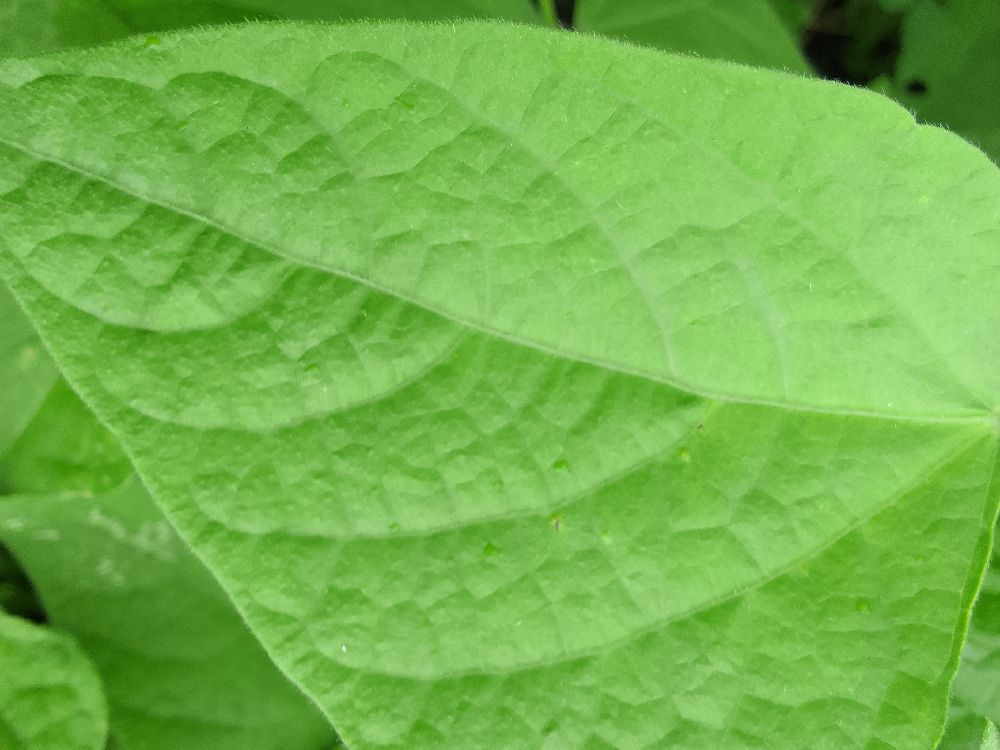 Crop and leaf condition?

common bean, healthy
